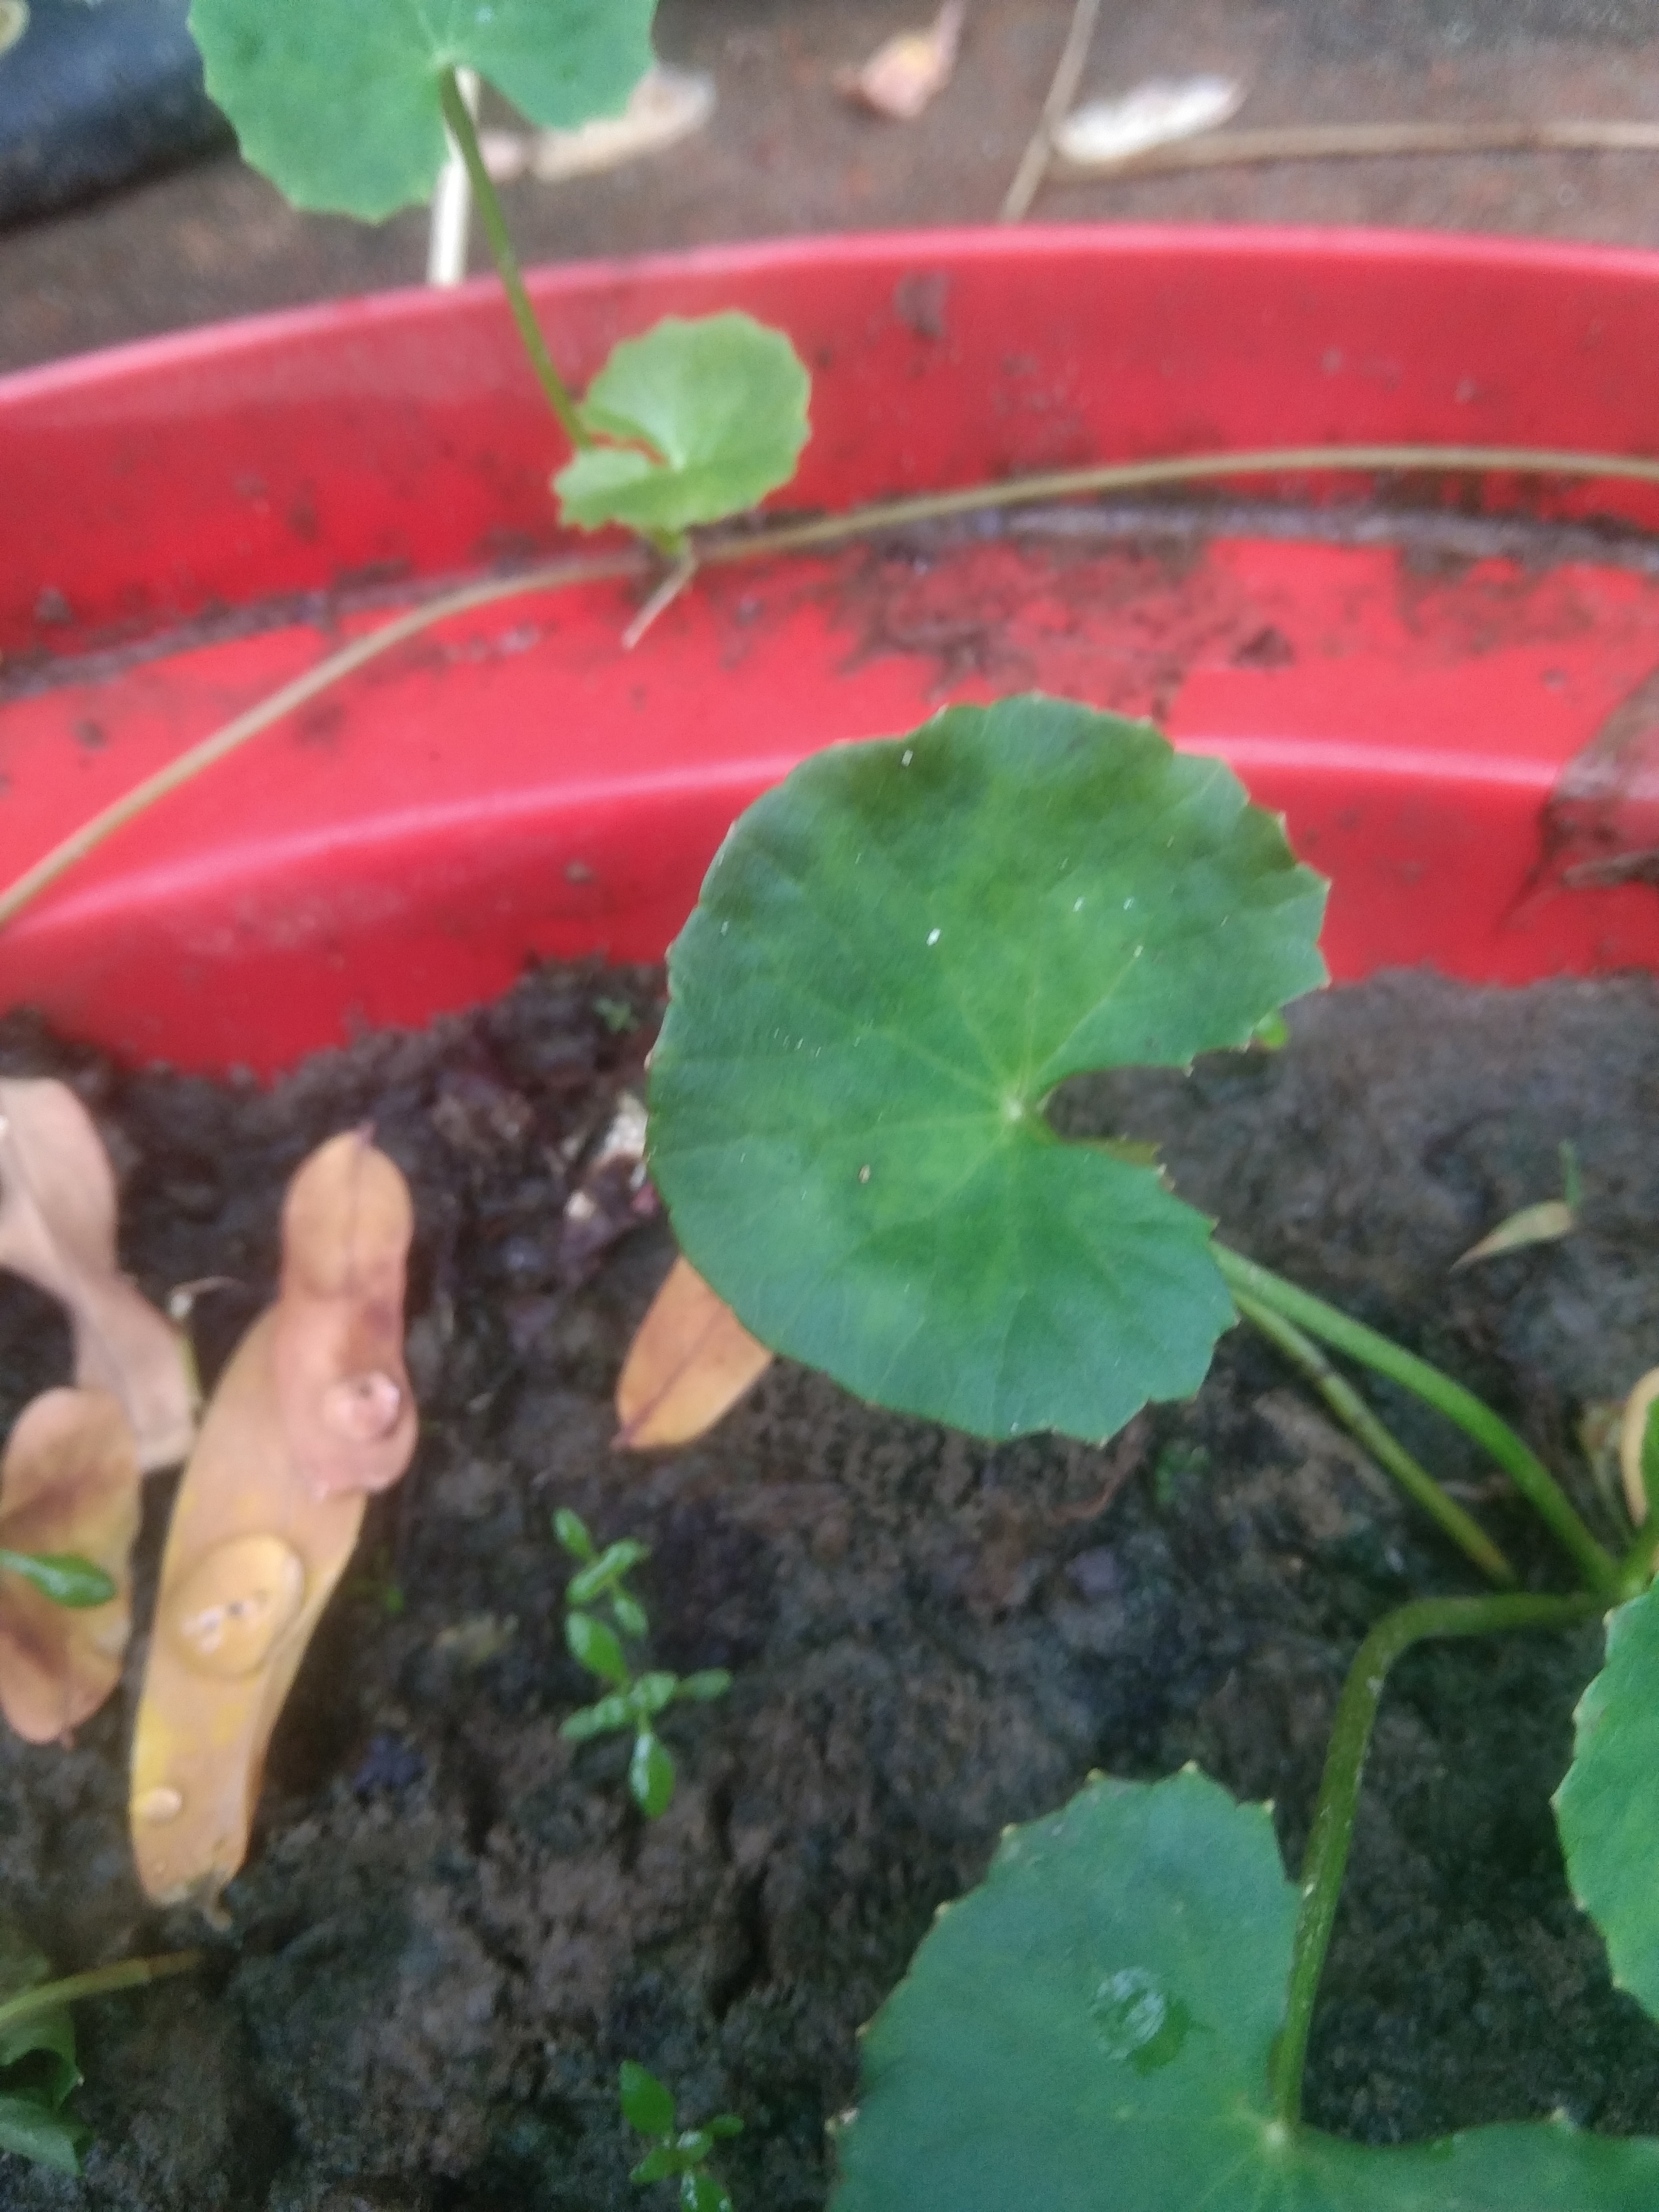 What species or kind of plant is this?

thankuni
